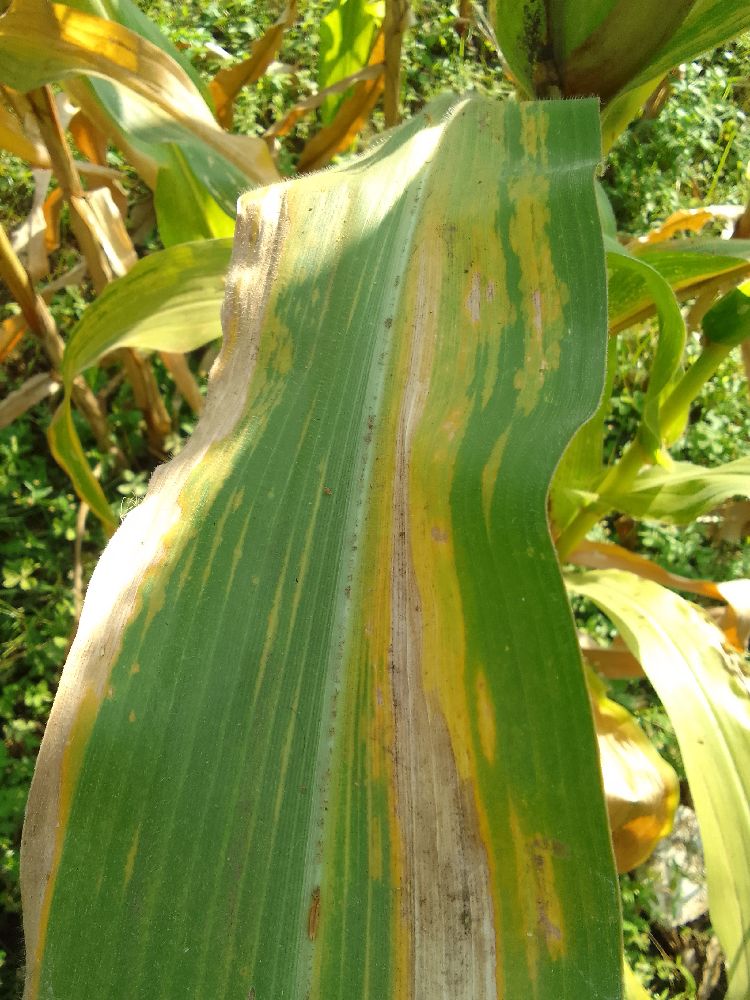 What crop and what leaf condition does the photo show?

maize, maize lethal necrosis
